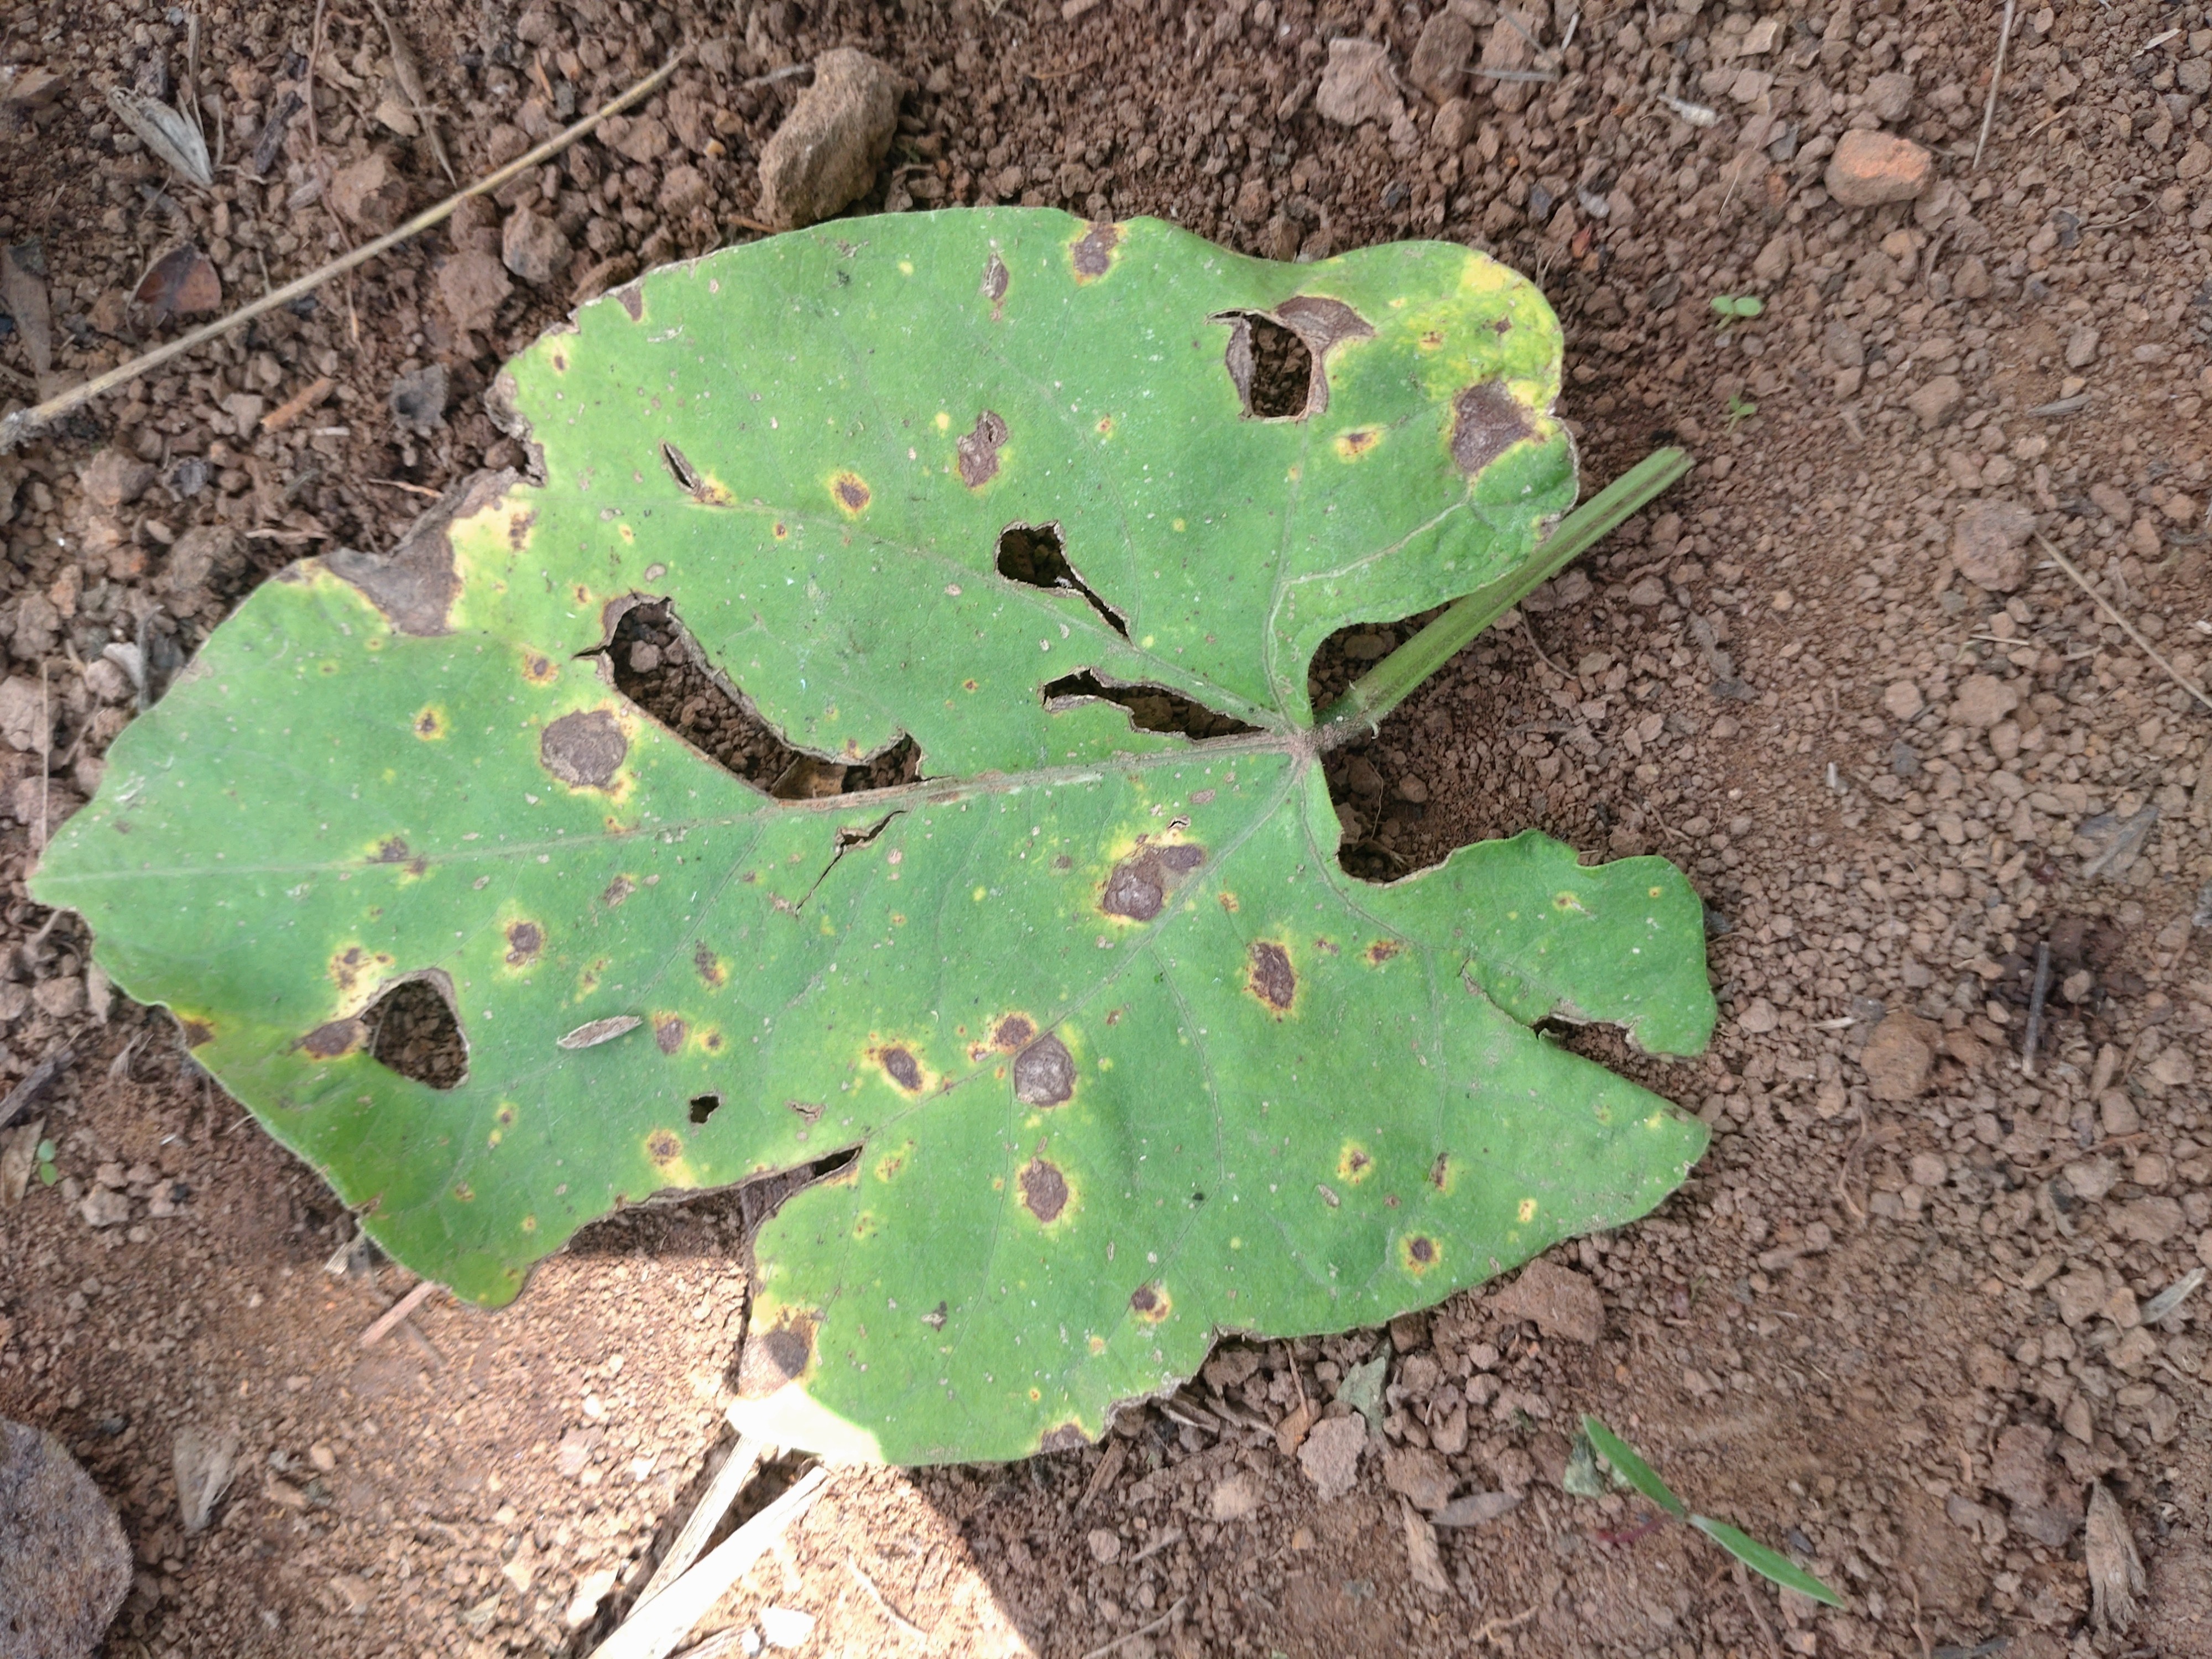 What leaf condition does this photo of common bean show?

rust
